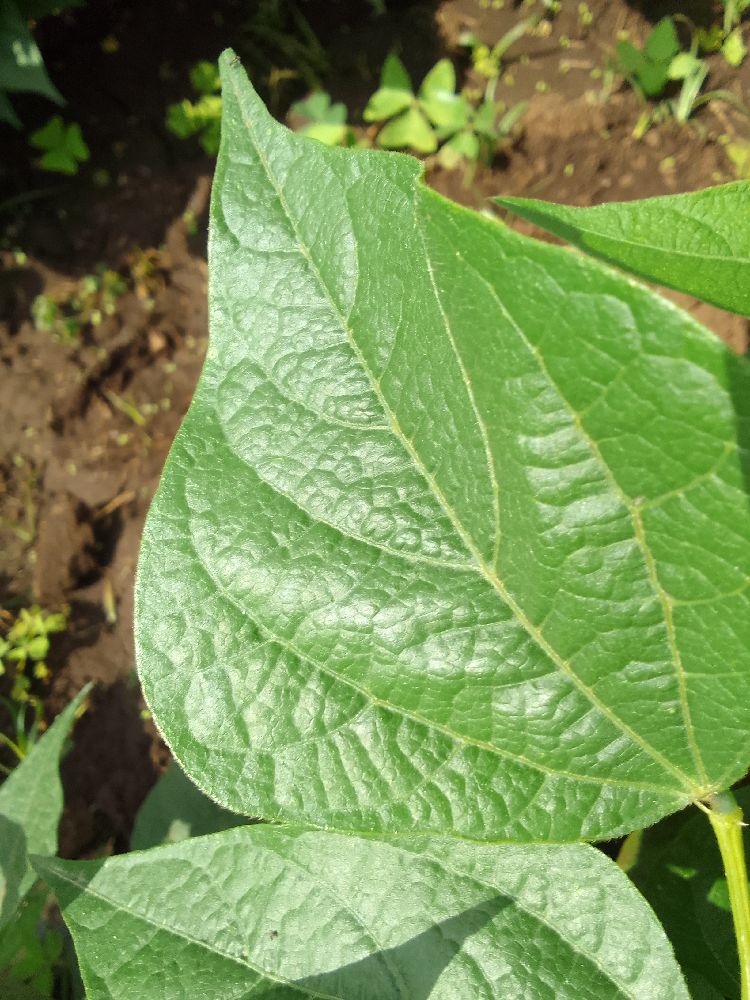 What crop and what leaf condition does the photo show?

common bean, healthy
